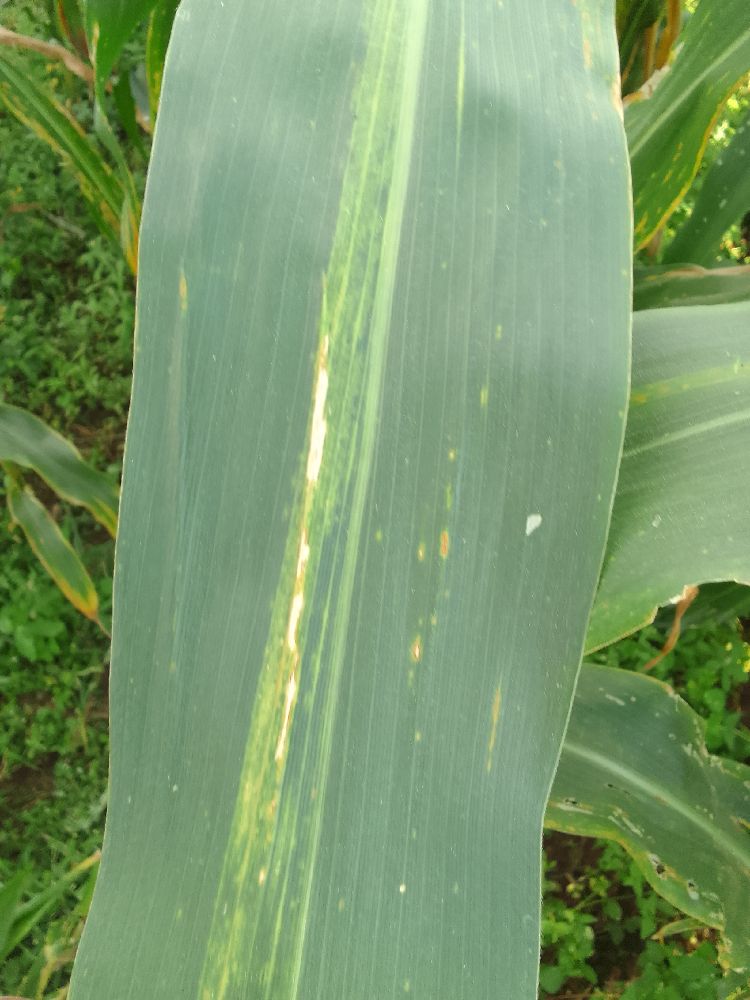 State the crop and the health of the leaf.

maize, maize lethal necrosis
